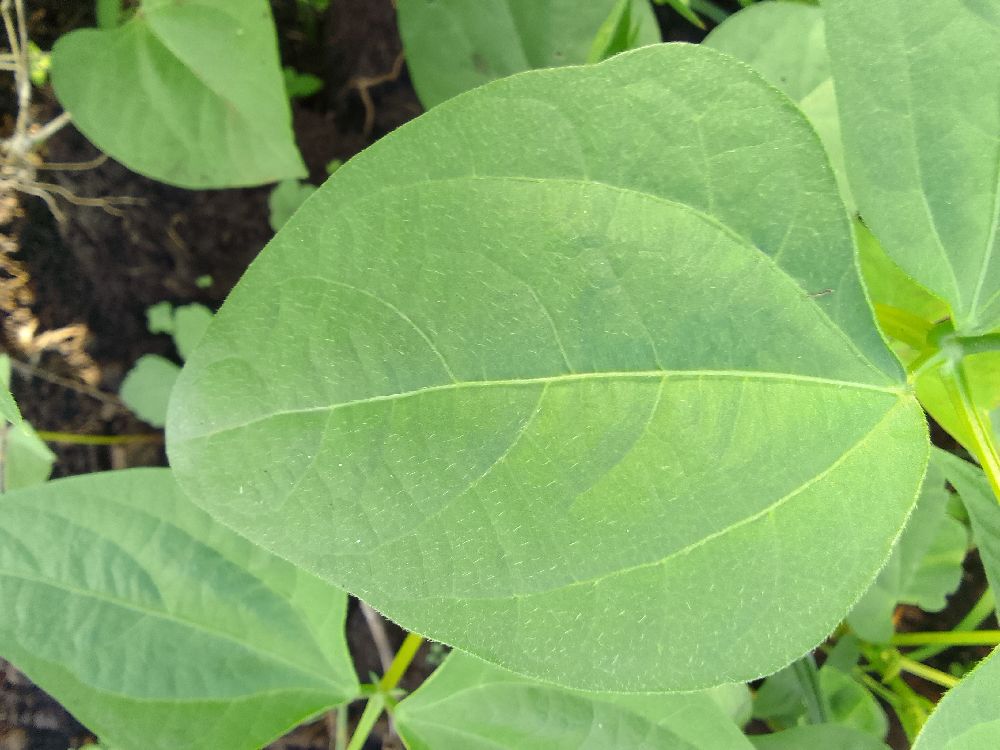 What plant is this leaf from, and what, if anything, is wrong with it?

common bean, healthy
